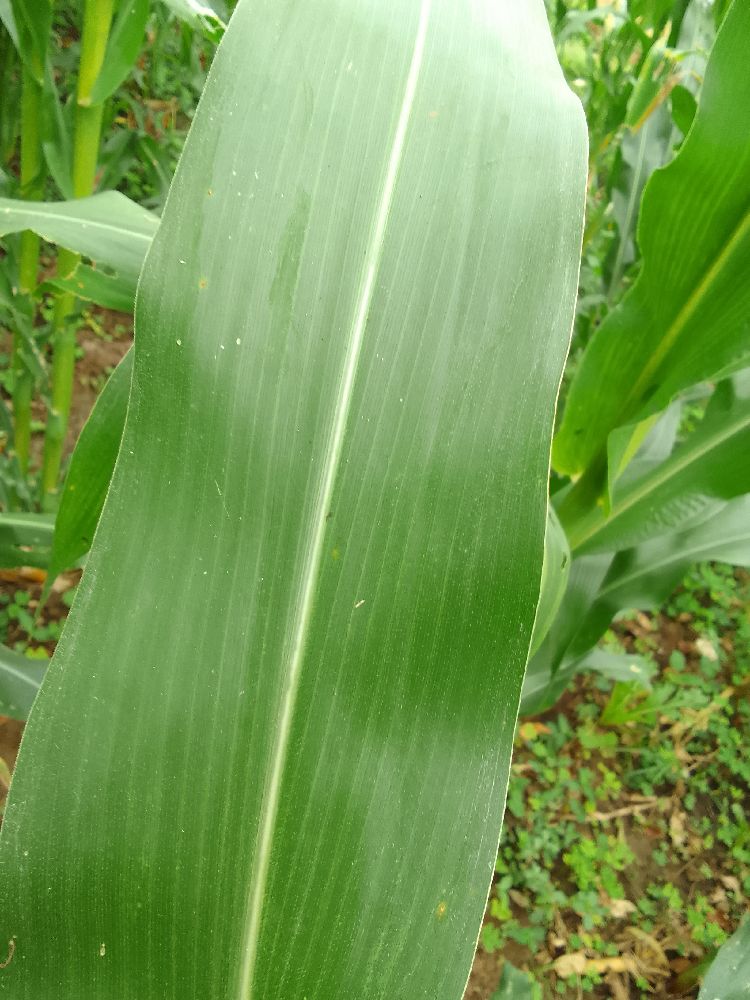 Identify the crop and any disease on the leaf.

maize, healthy
